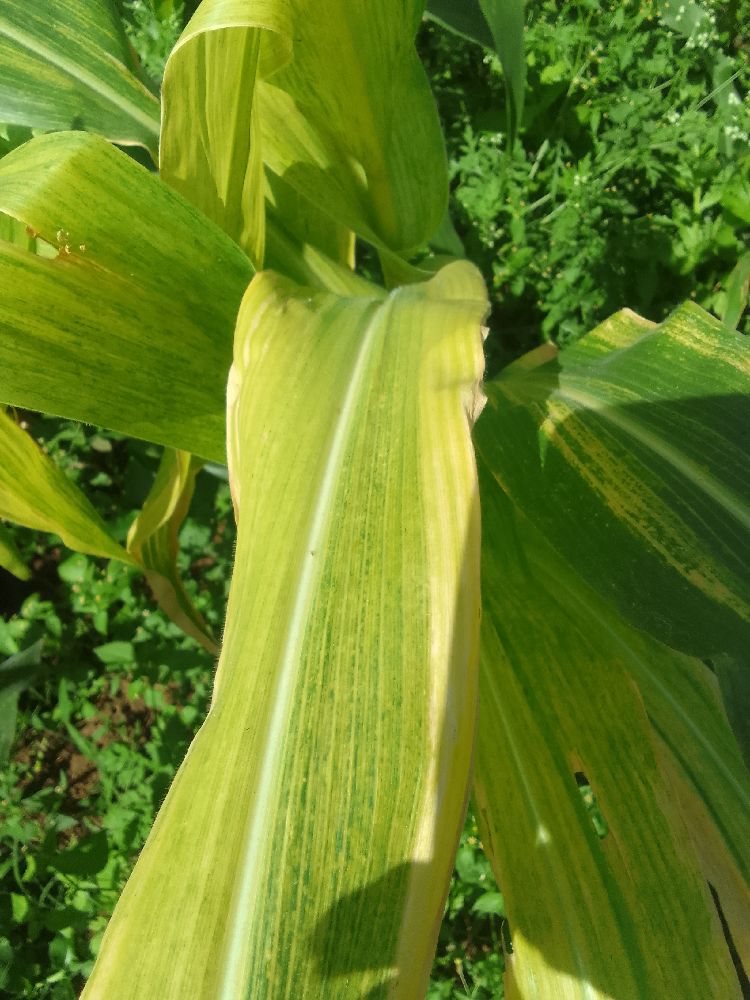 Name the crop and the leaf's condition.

maize, maize lethal necrosis
